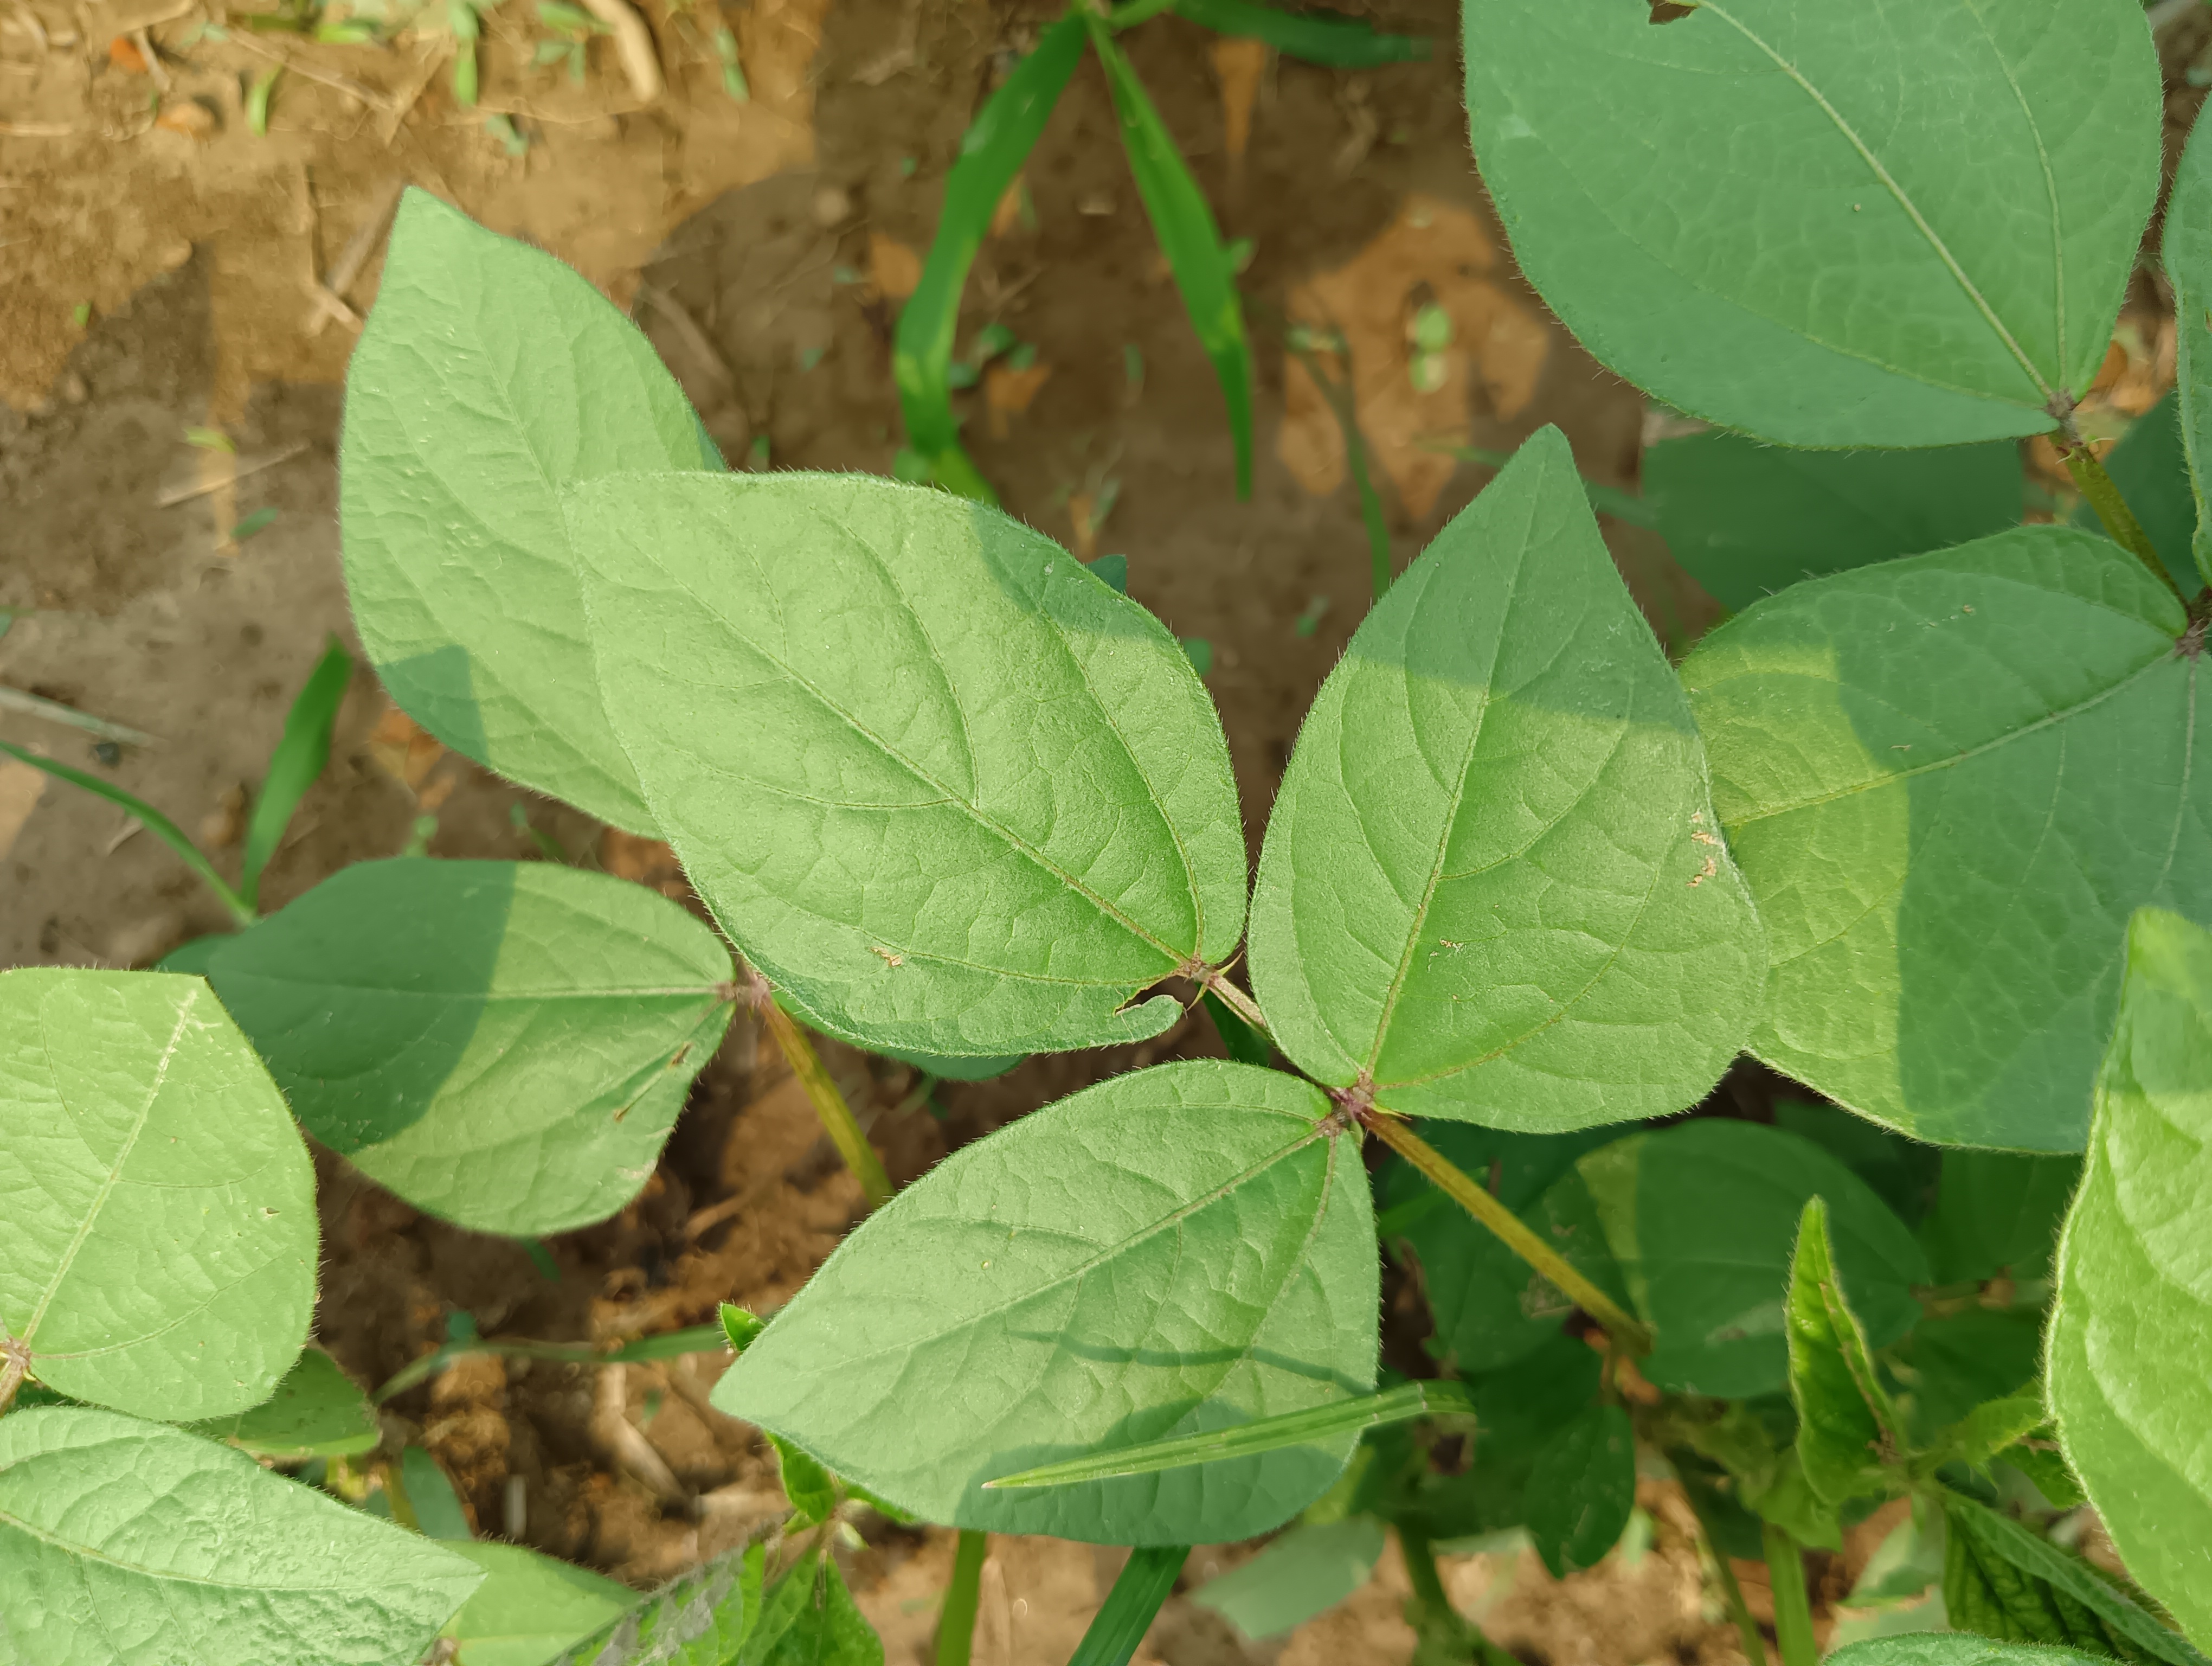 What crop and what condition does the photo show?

mungbean, healthy
